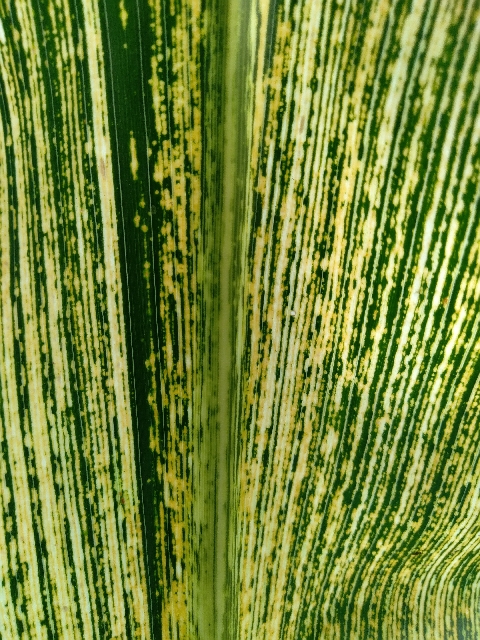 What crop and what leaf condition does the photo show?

maize, maize streak virus
